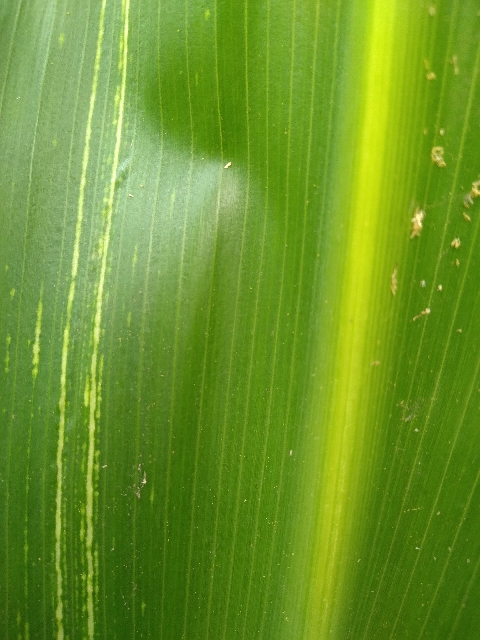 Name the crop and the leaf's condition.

maize, maize streak virus
